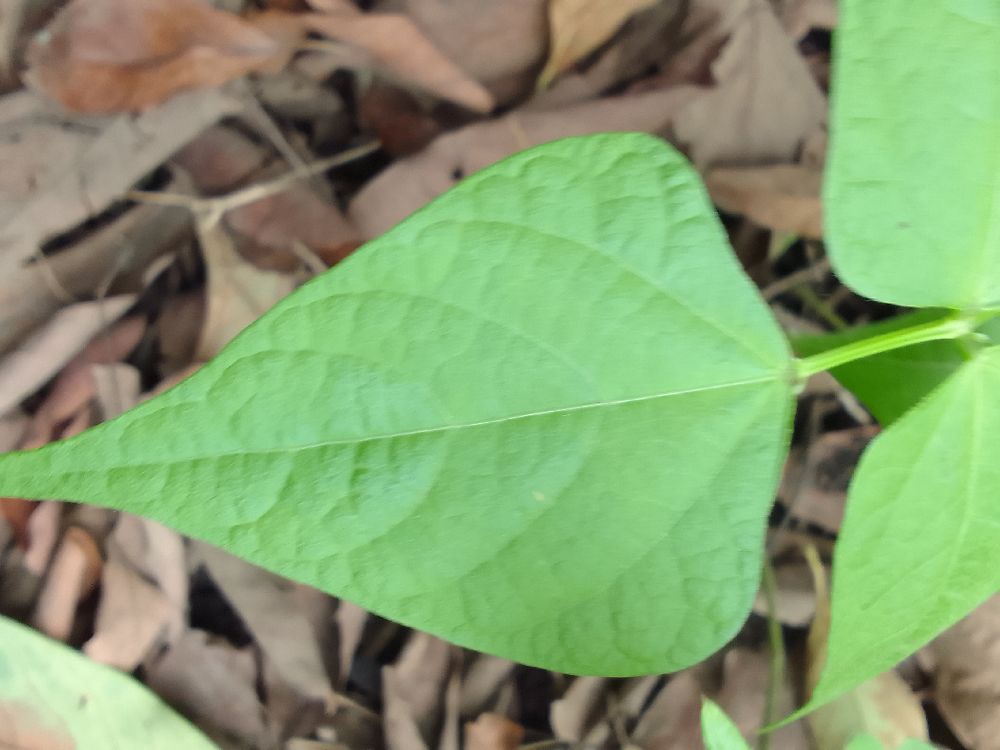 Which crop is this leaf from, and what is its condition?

common bean, healthy
